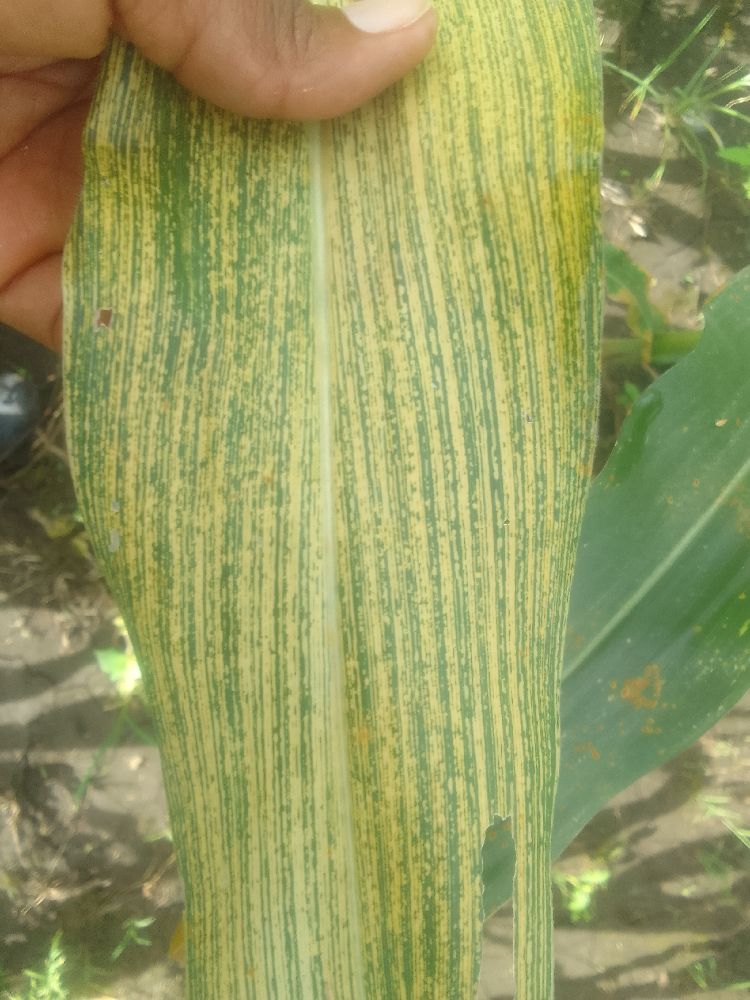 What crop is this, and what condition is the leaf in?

maize, maize streak virus
